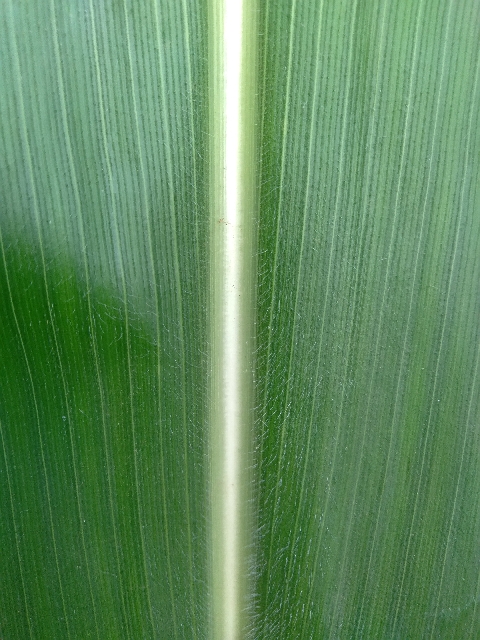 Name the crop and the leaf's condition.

maize, healthy
